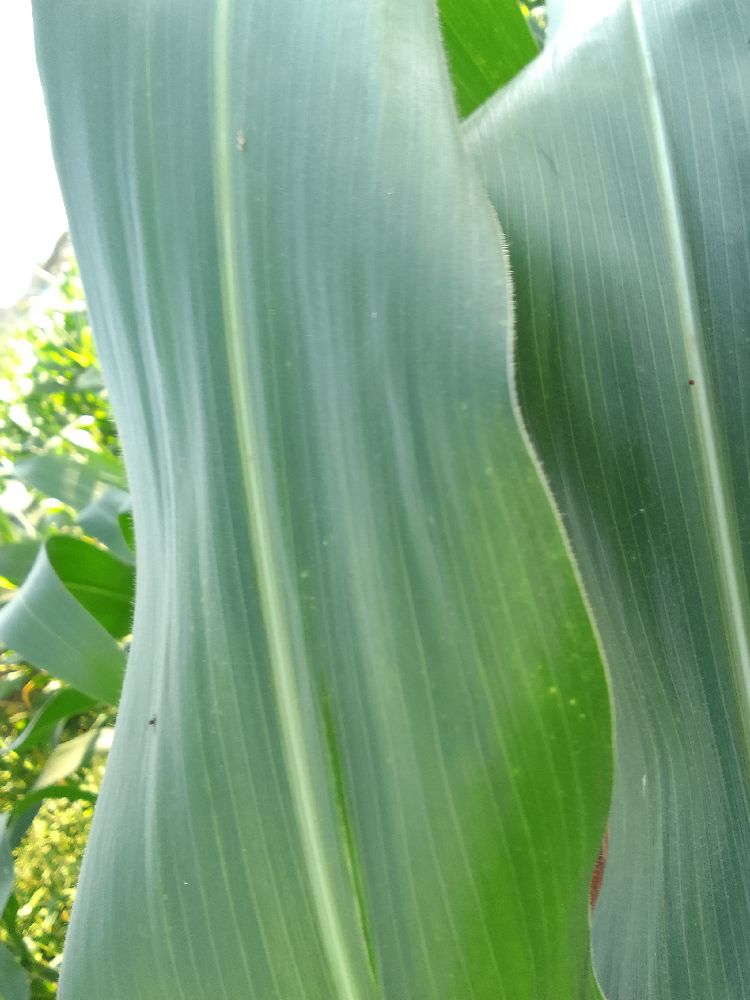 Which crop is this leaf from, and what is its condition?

maize, healthy
